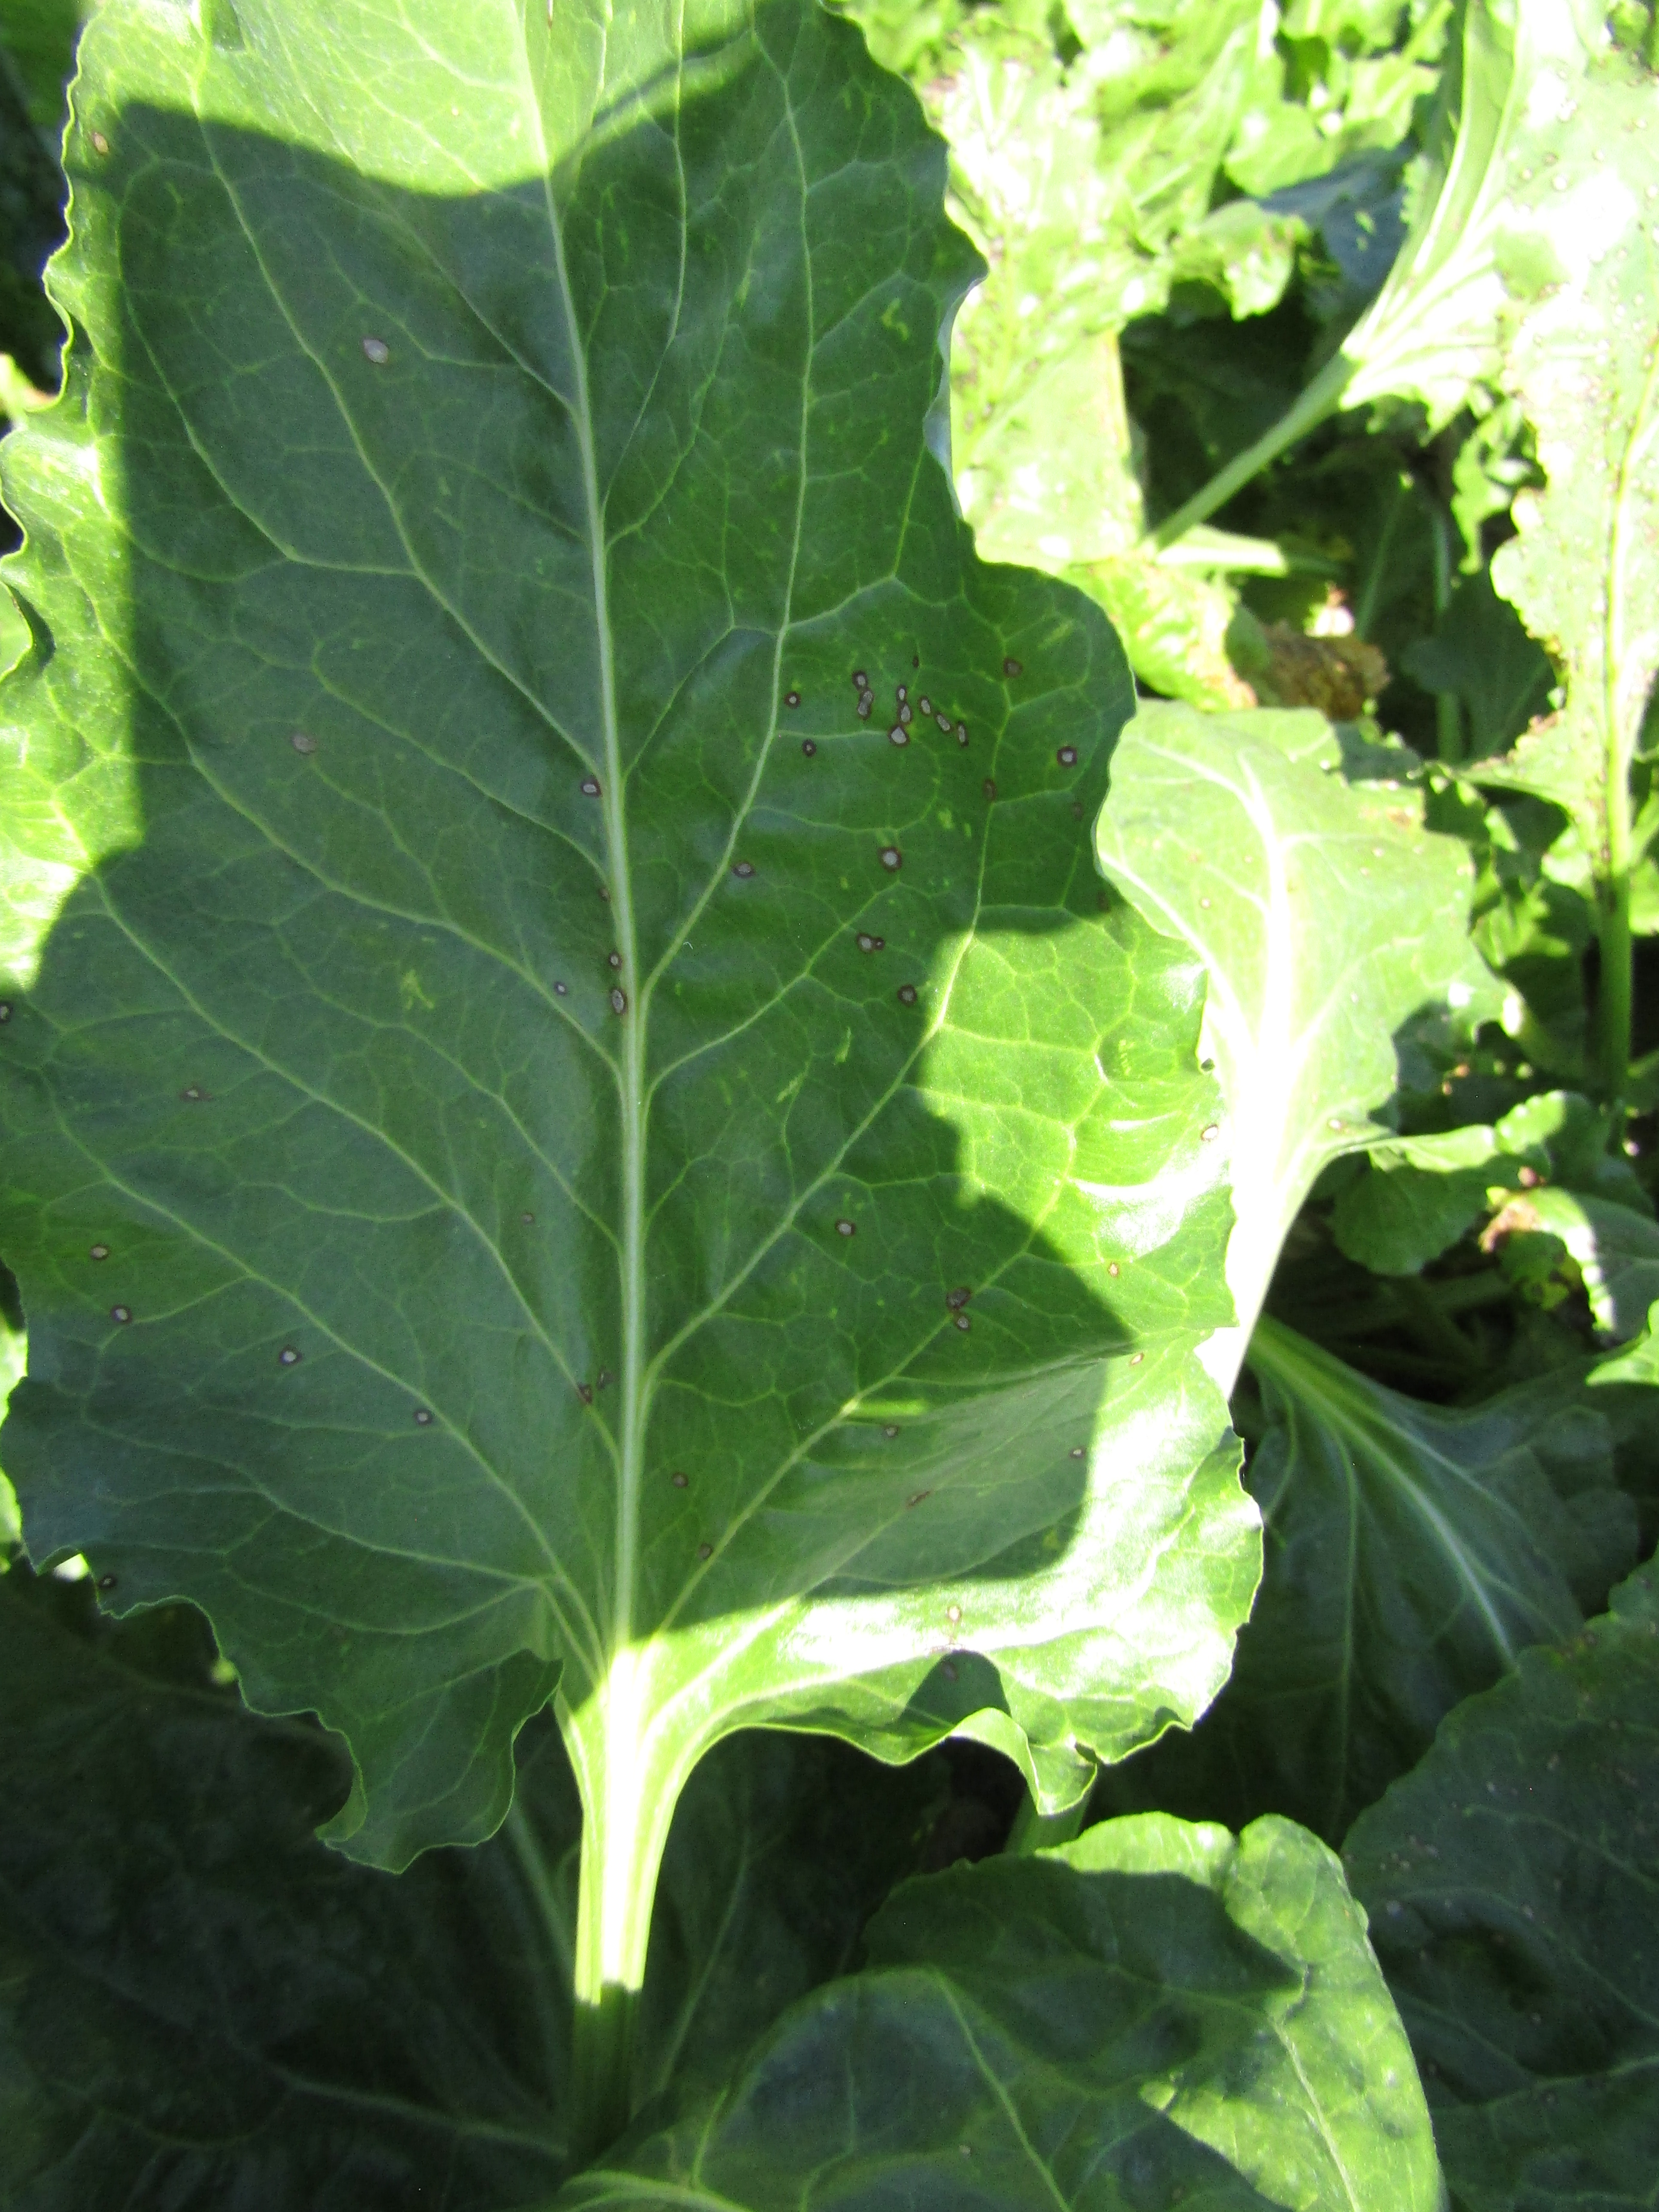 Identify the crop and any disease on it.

beet, cercospora
